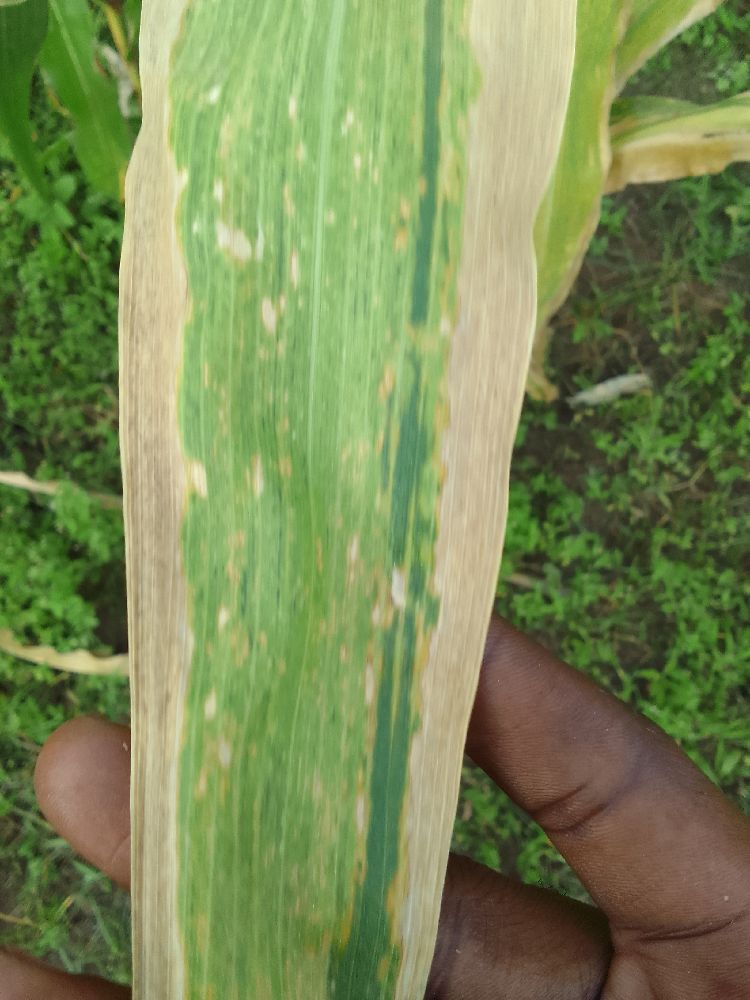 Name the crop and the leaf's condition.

maize, maize lethal necrosis
